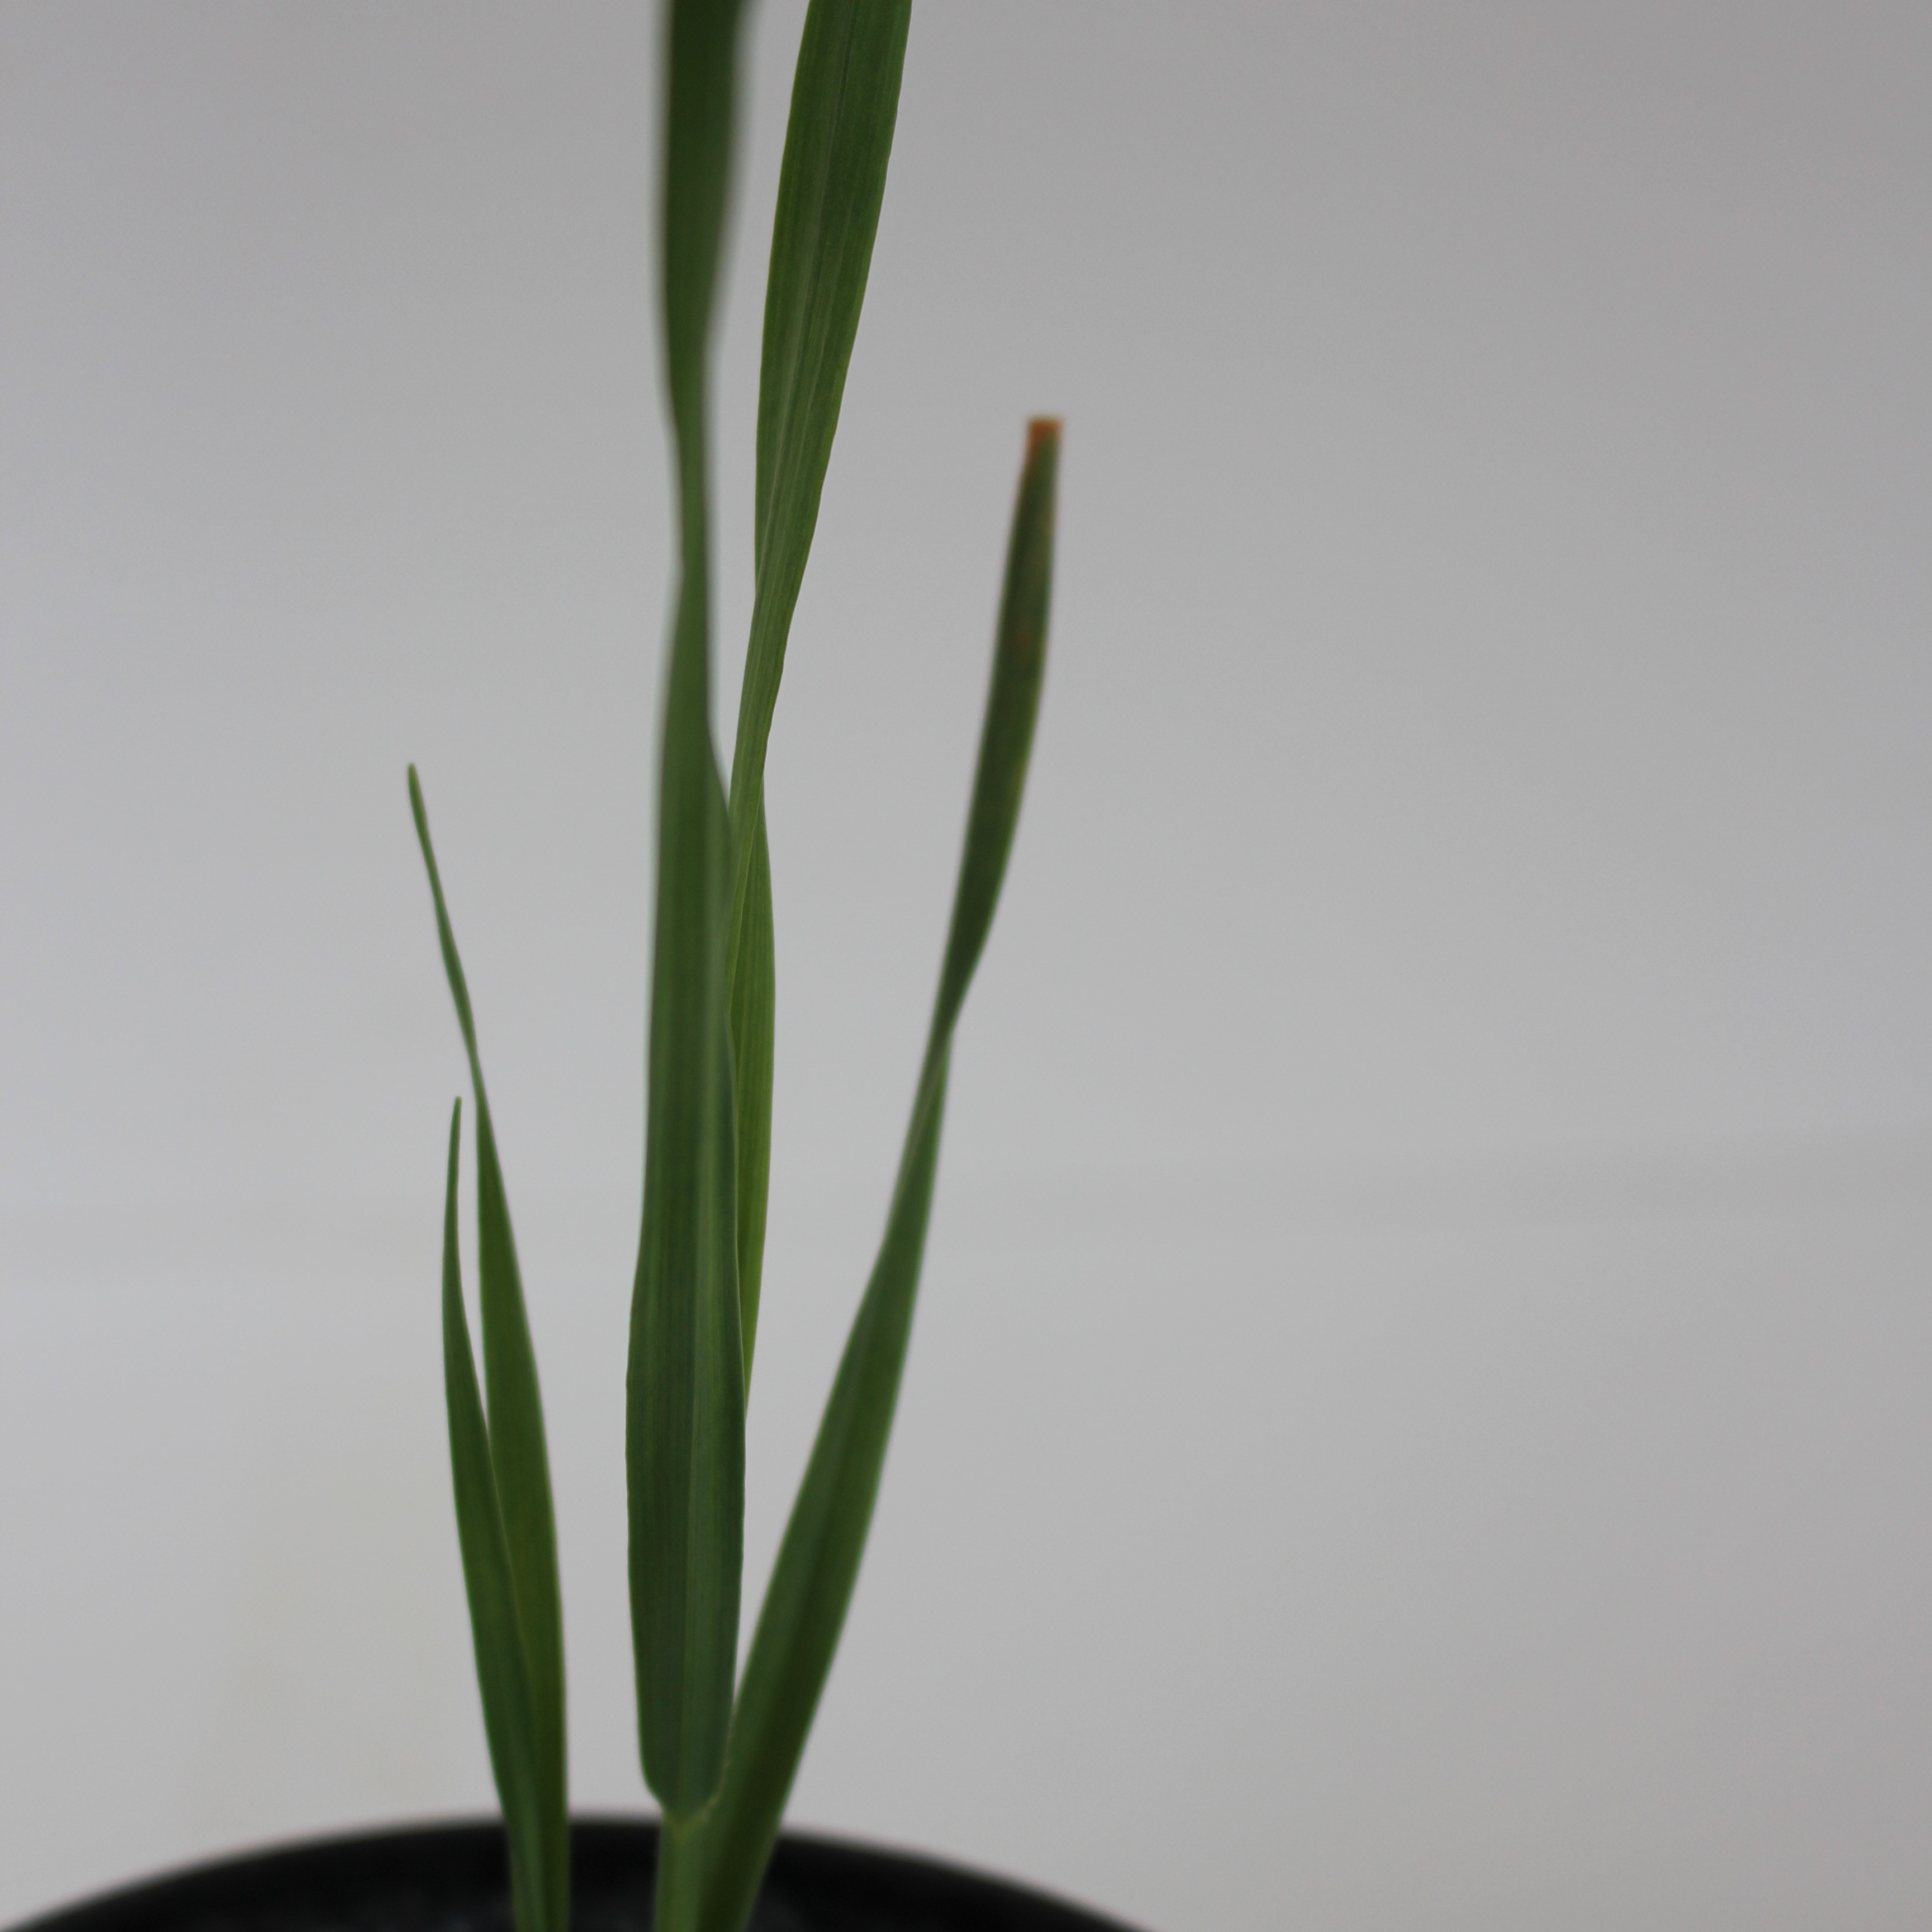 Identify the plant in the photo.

Avena sterilis
